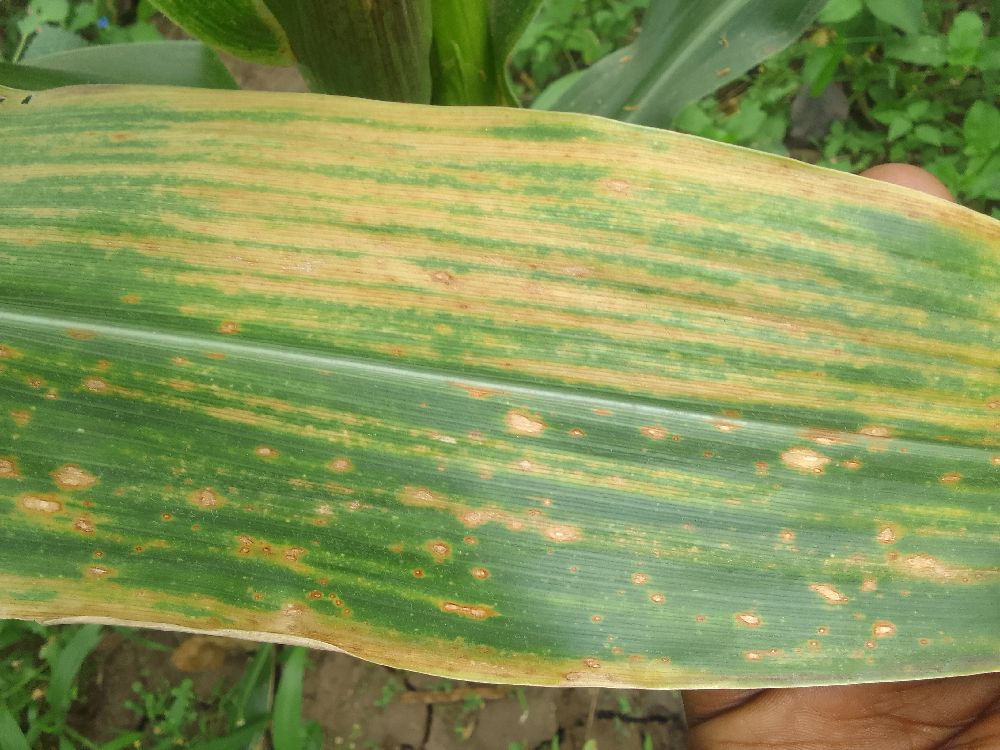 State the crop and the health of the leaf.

maize, maize lethal necrosis
